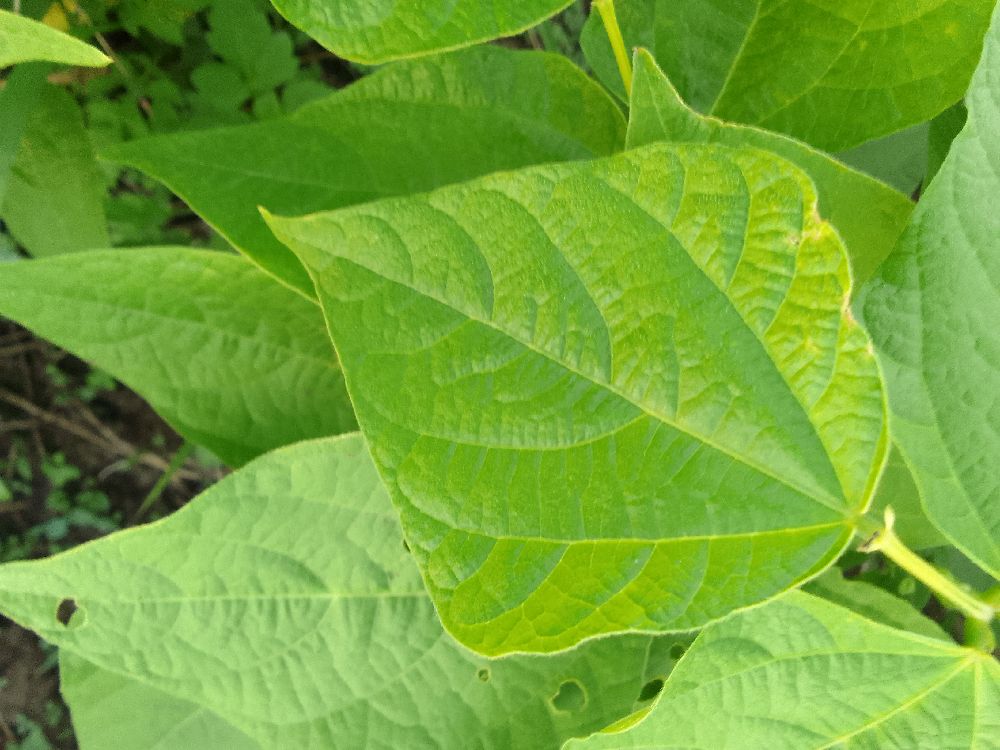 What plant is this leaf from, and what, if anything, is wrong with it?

common bean, healthy
